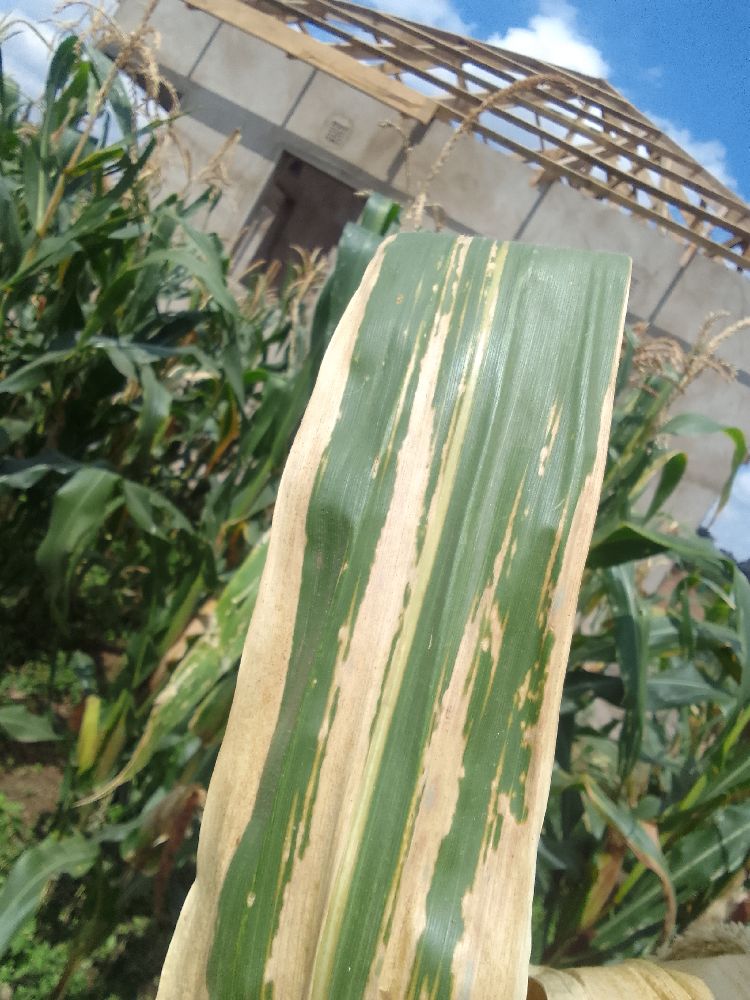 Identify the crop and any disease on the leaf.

maize, maize lethal necrosis
